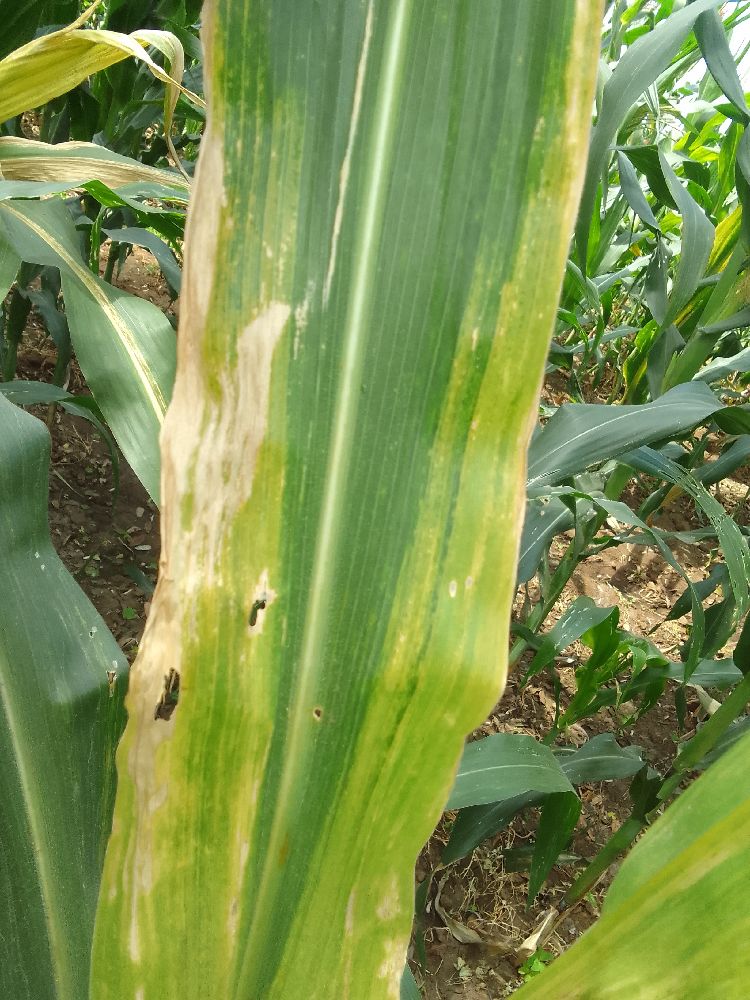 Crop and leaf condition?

maize, maize lethal necrosis
